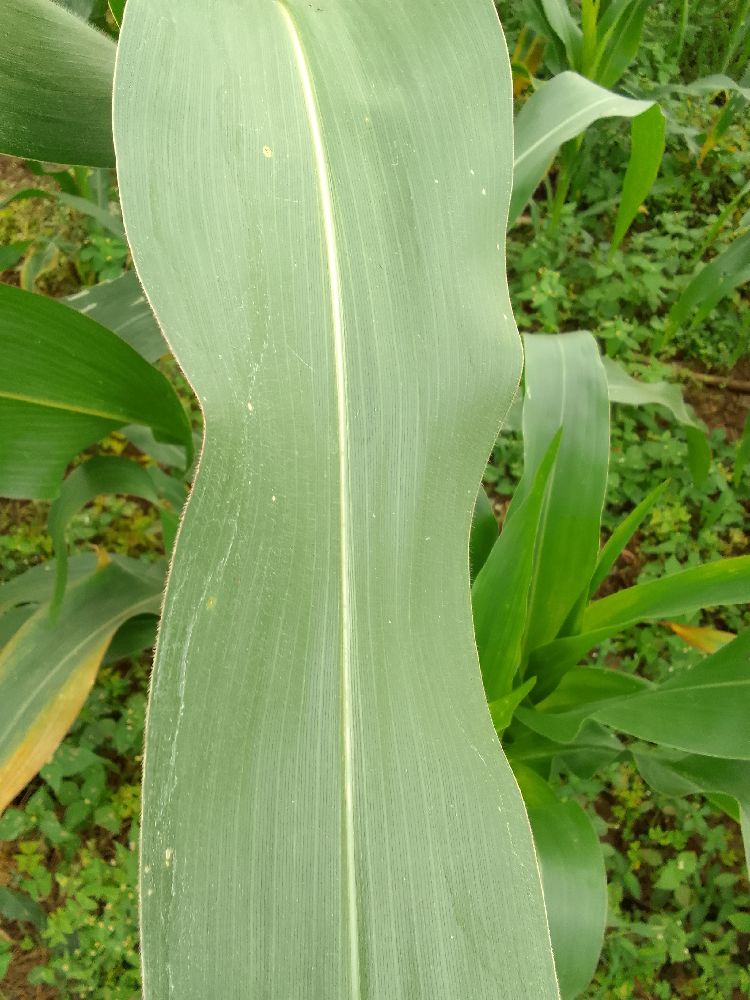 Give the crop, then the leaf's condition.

maize, healthy
